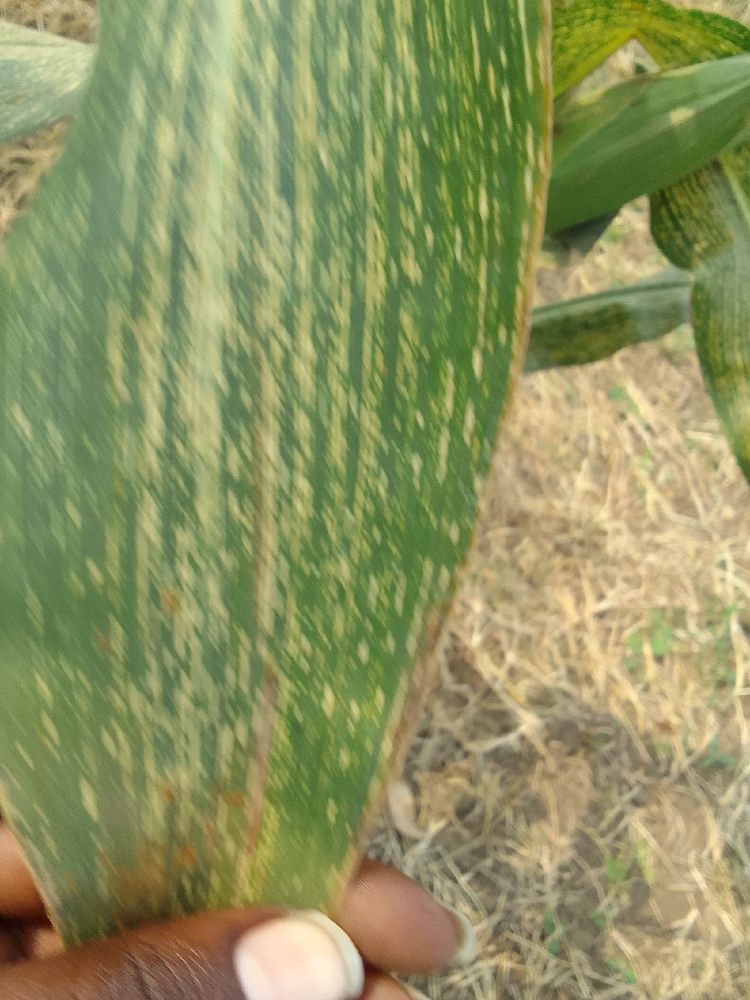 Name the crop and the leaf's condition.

maize, maize streak virus
